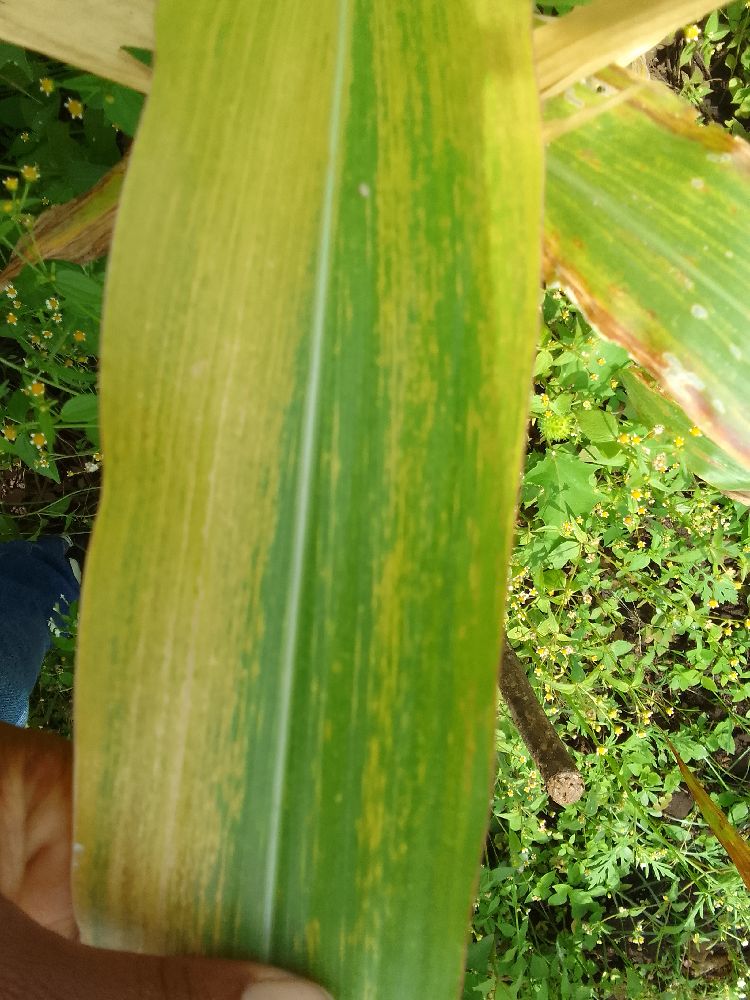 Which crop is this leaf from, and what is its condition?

maize, maize lethal necrosis
